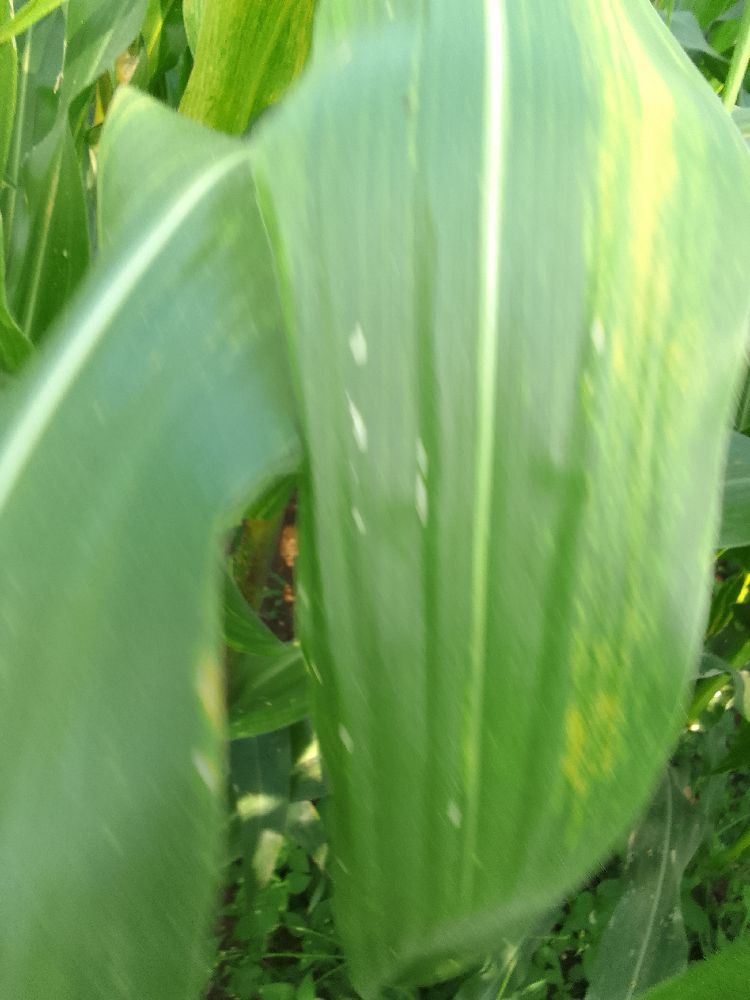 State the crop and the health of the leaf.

maize, maize lethal necrosis
